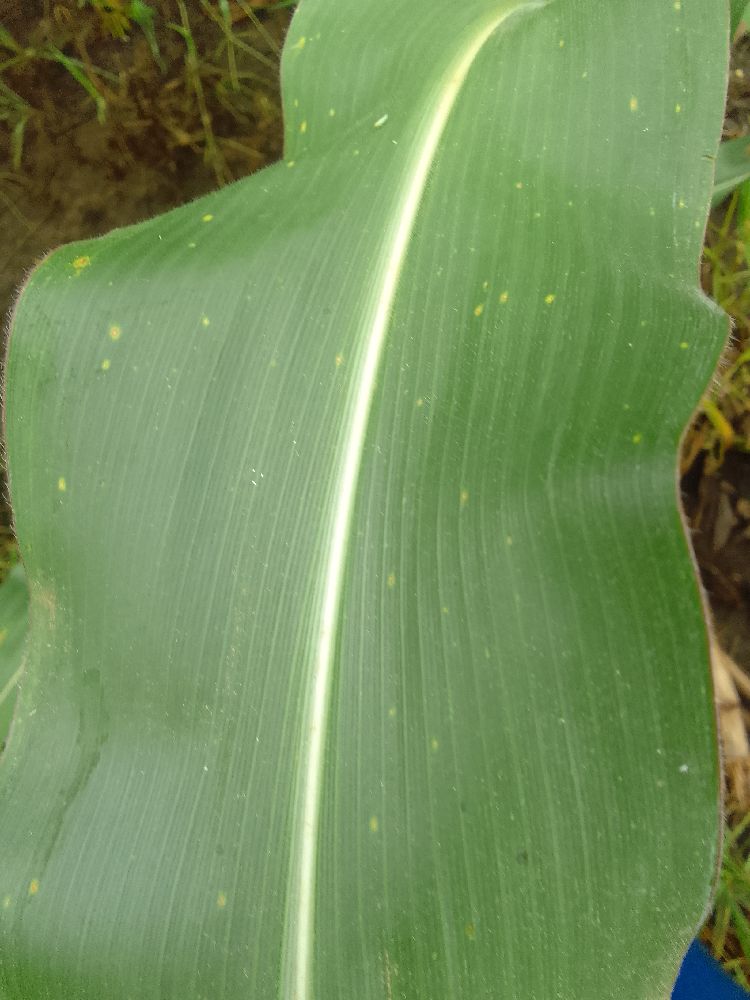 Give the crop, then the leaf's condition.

maize, healthy
